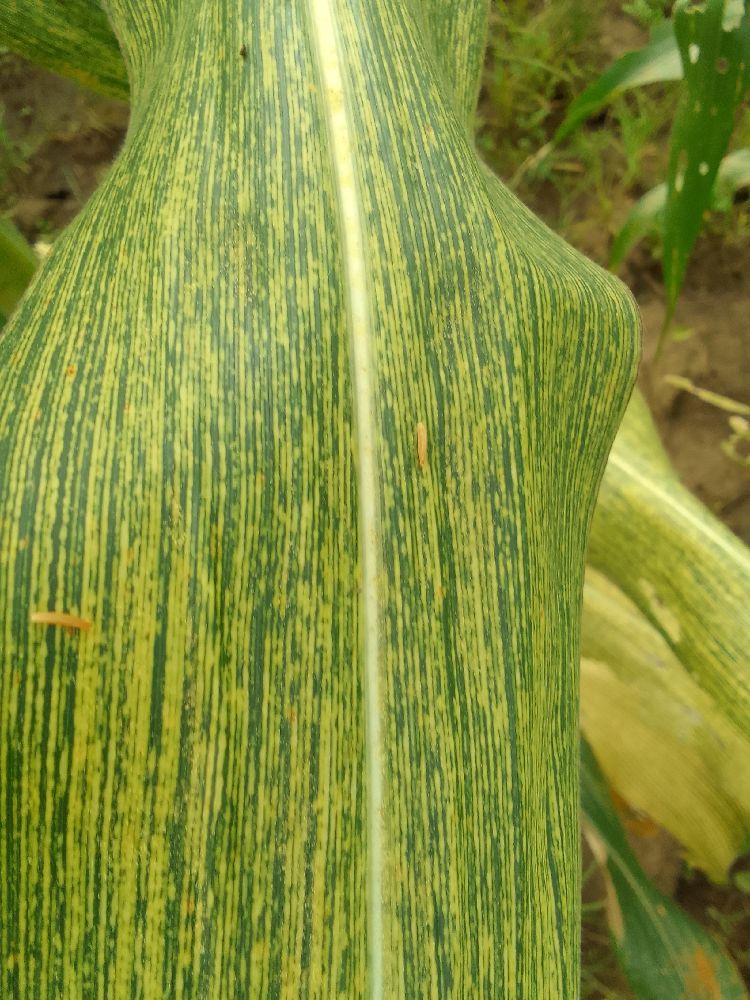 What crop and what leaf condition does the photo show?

maize, maize streak virus
